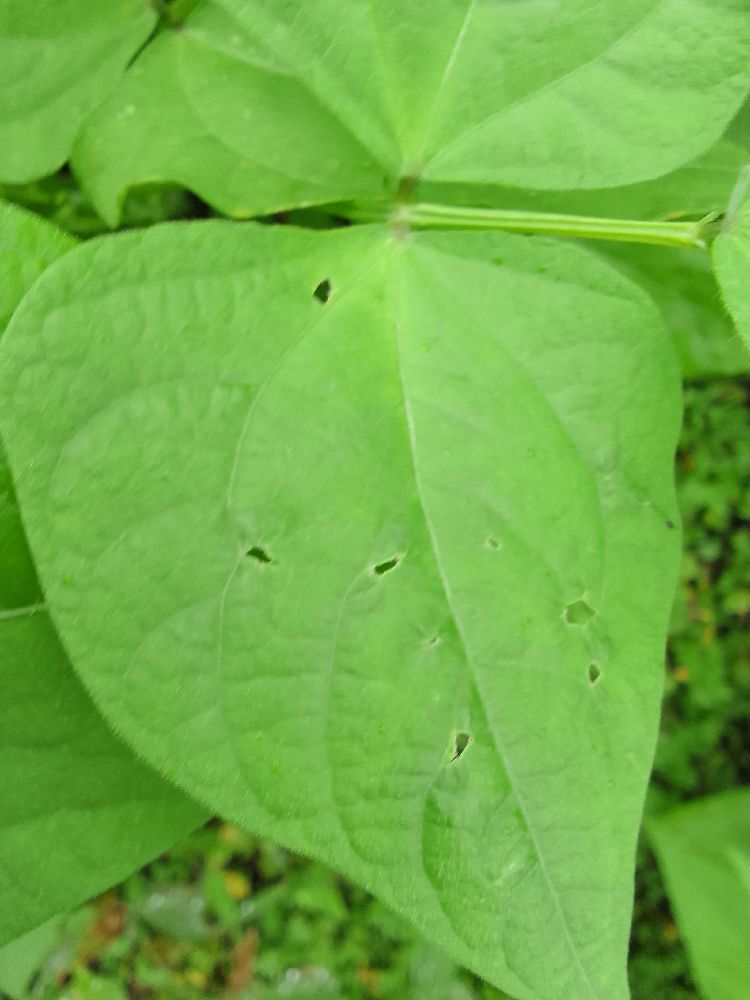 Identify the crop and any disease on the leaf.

common bean, healthy
